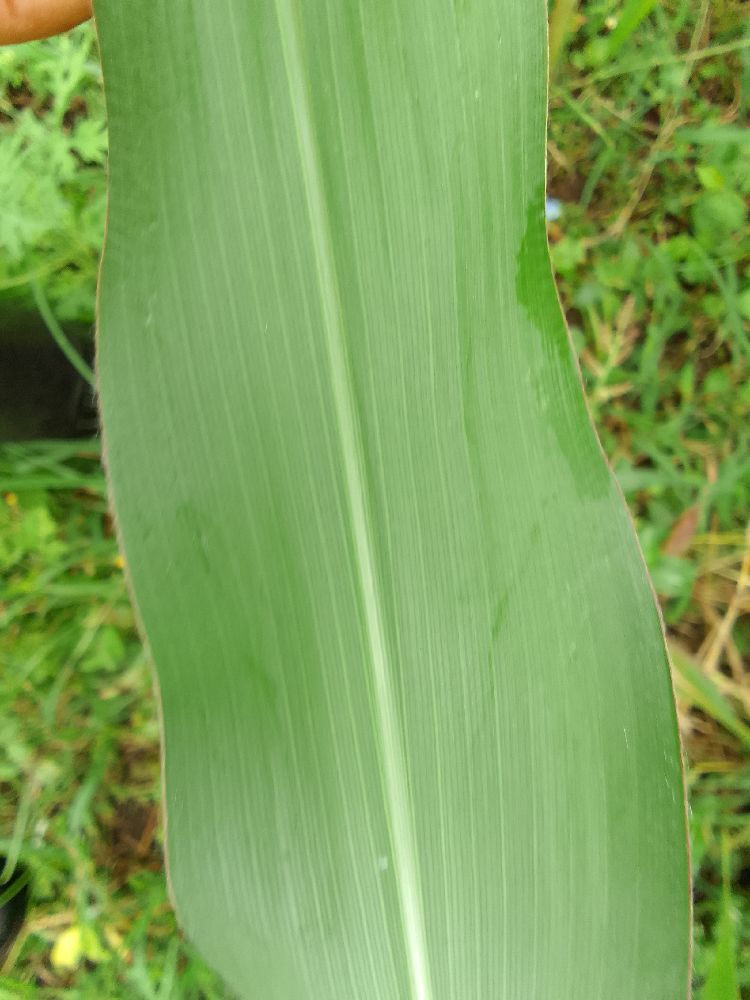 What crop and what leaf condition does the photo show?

maize, healthy
